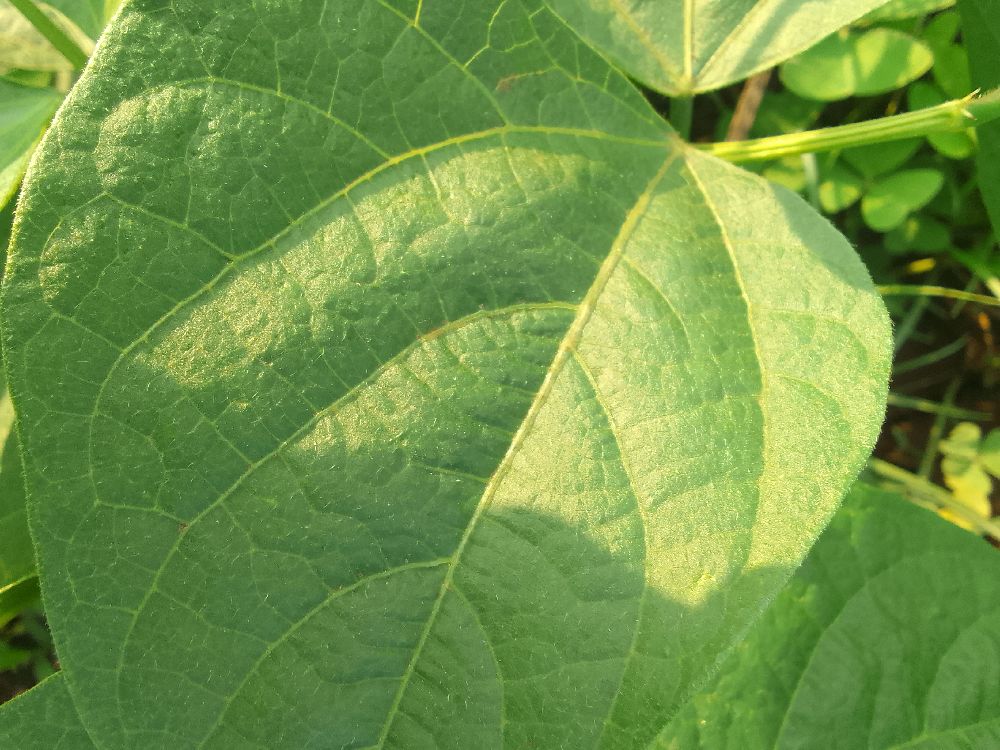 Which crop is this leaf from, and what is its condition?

common bean, healthy
